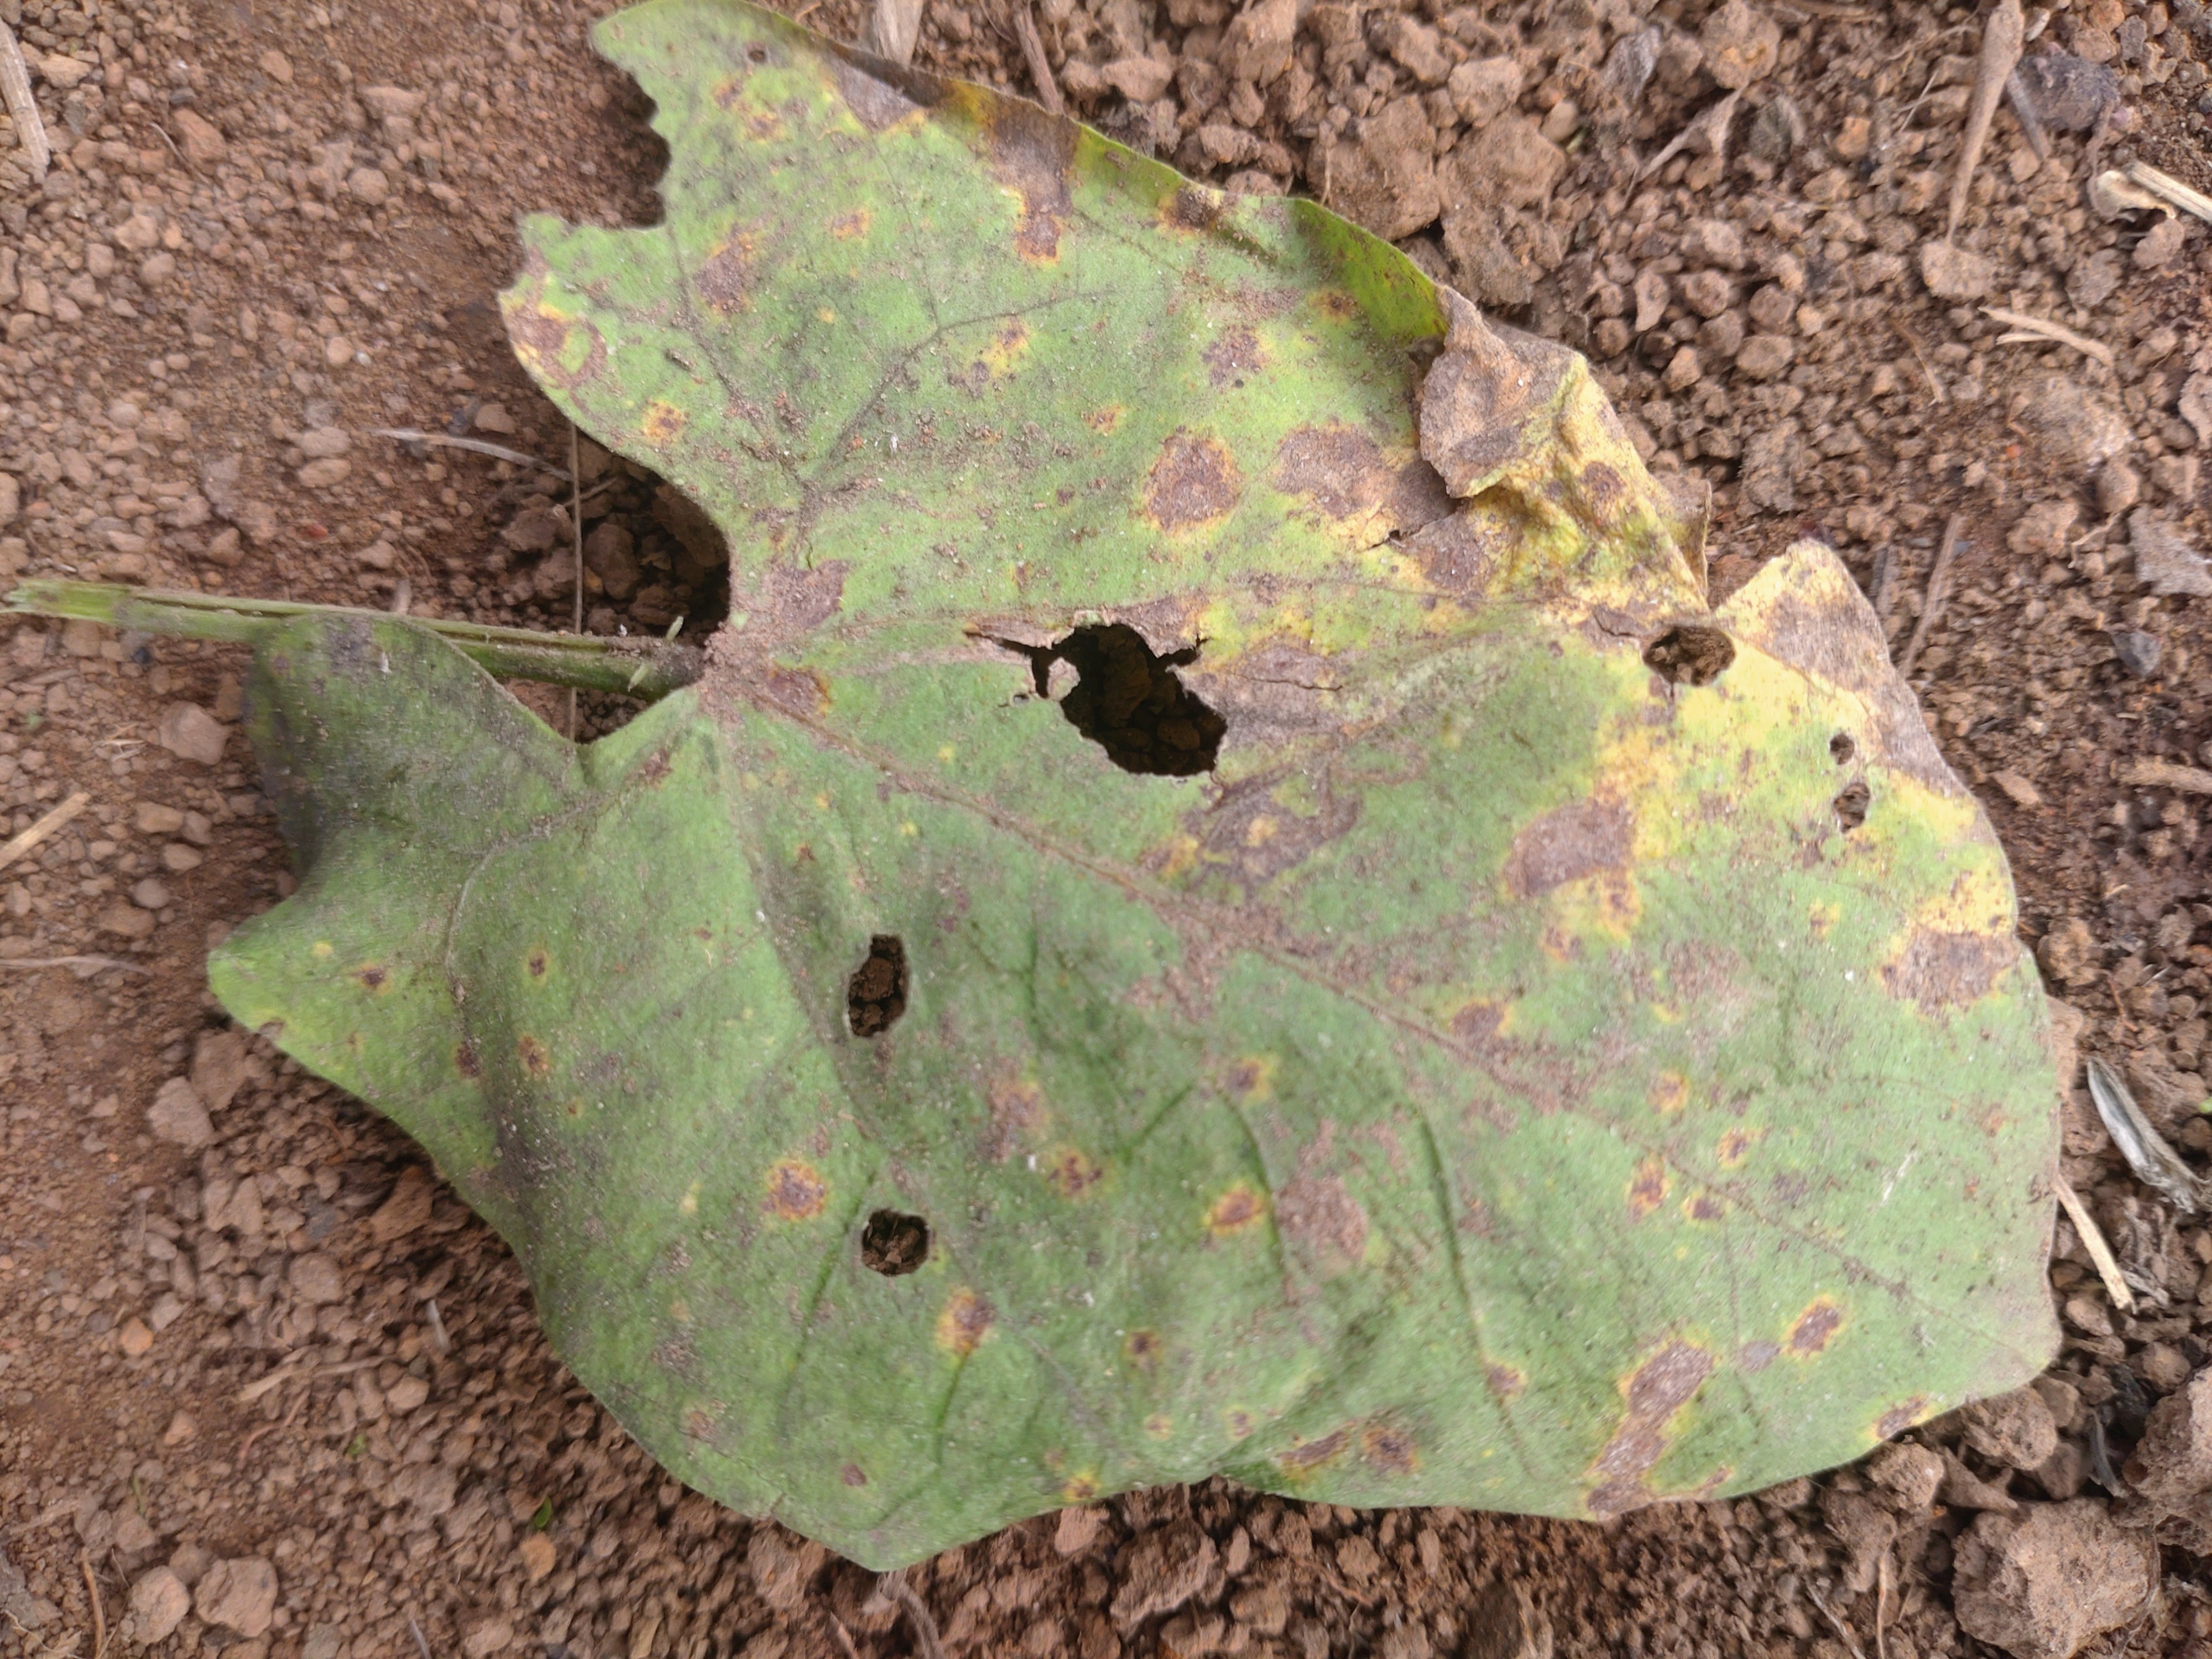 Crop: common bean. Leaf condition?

anthracnose
